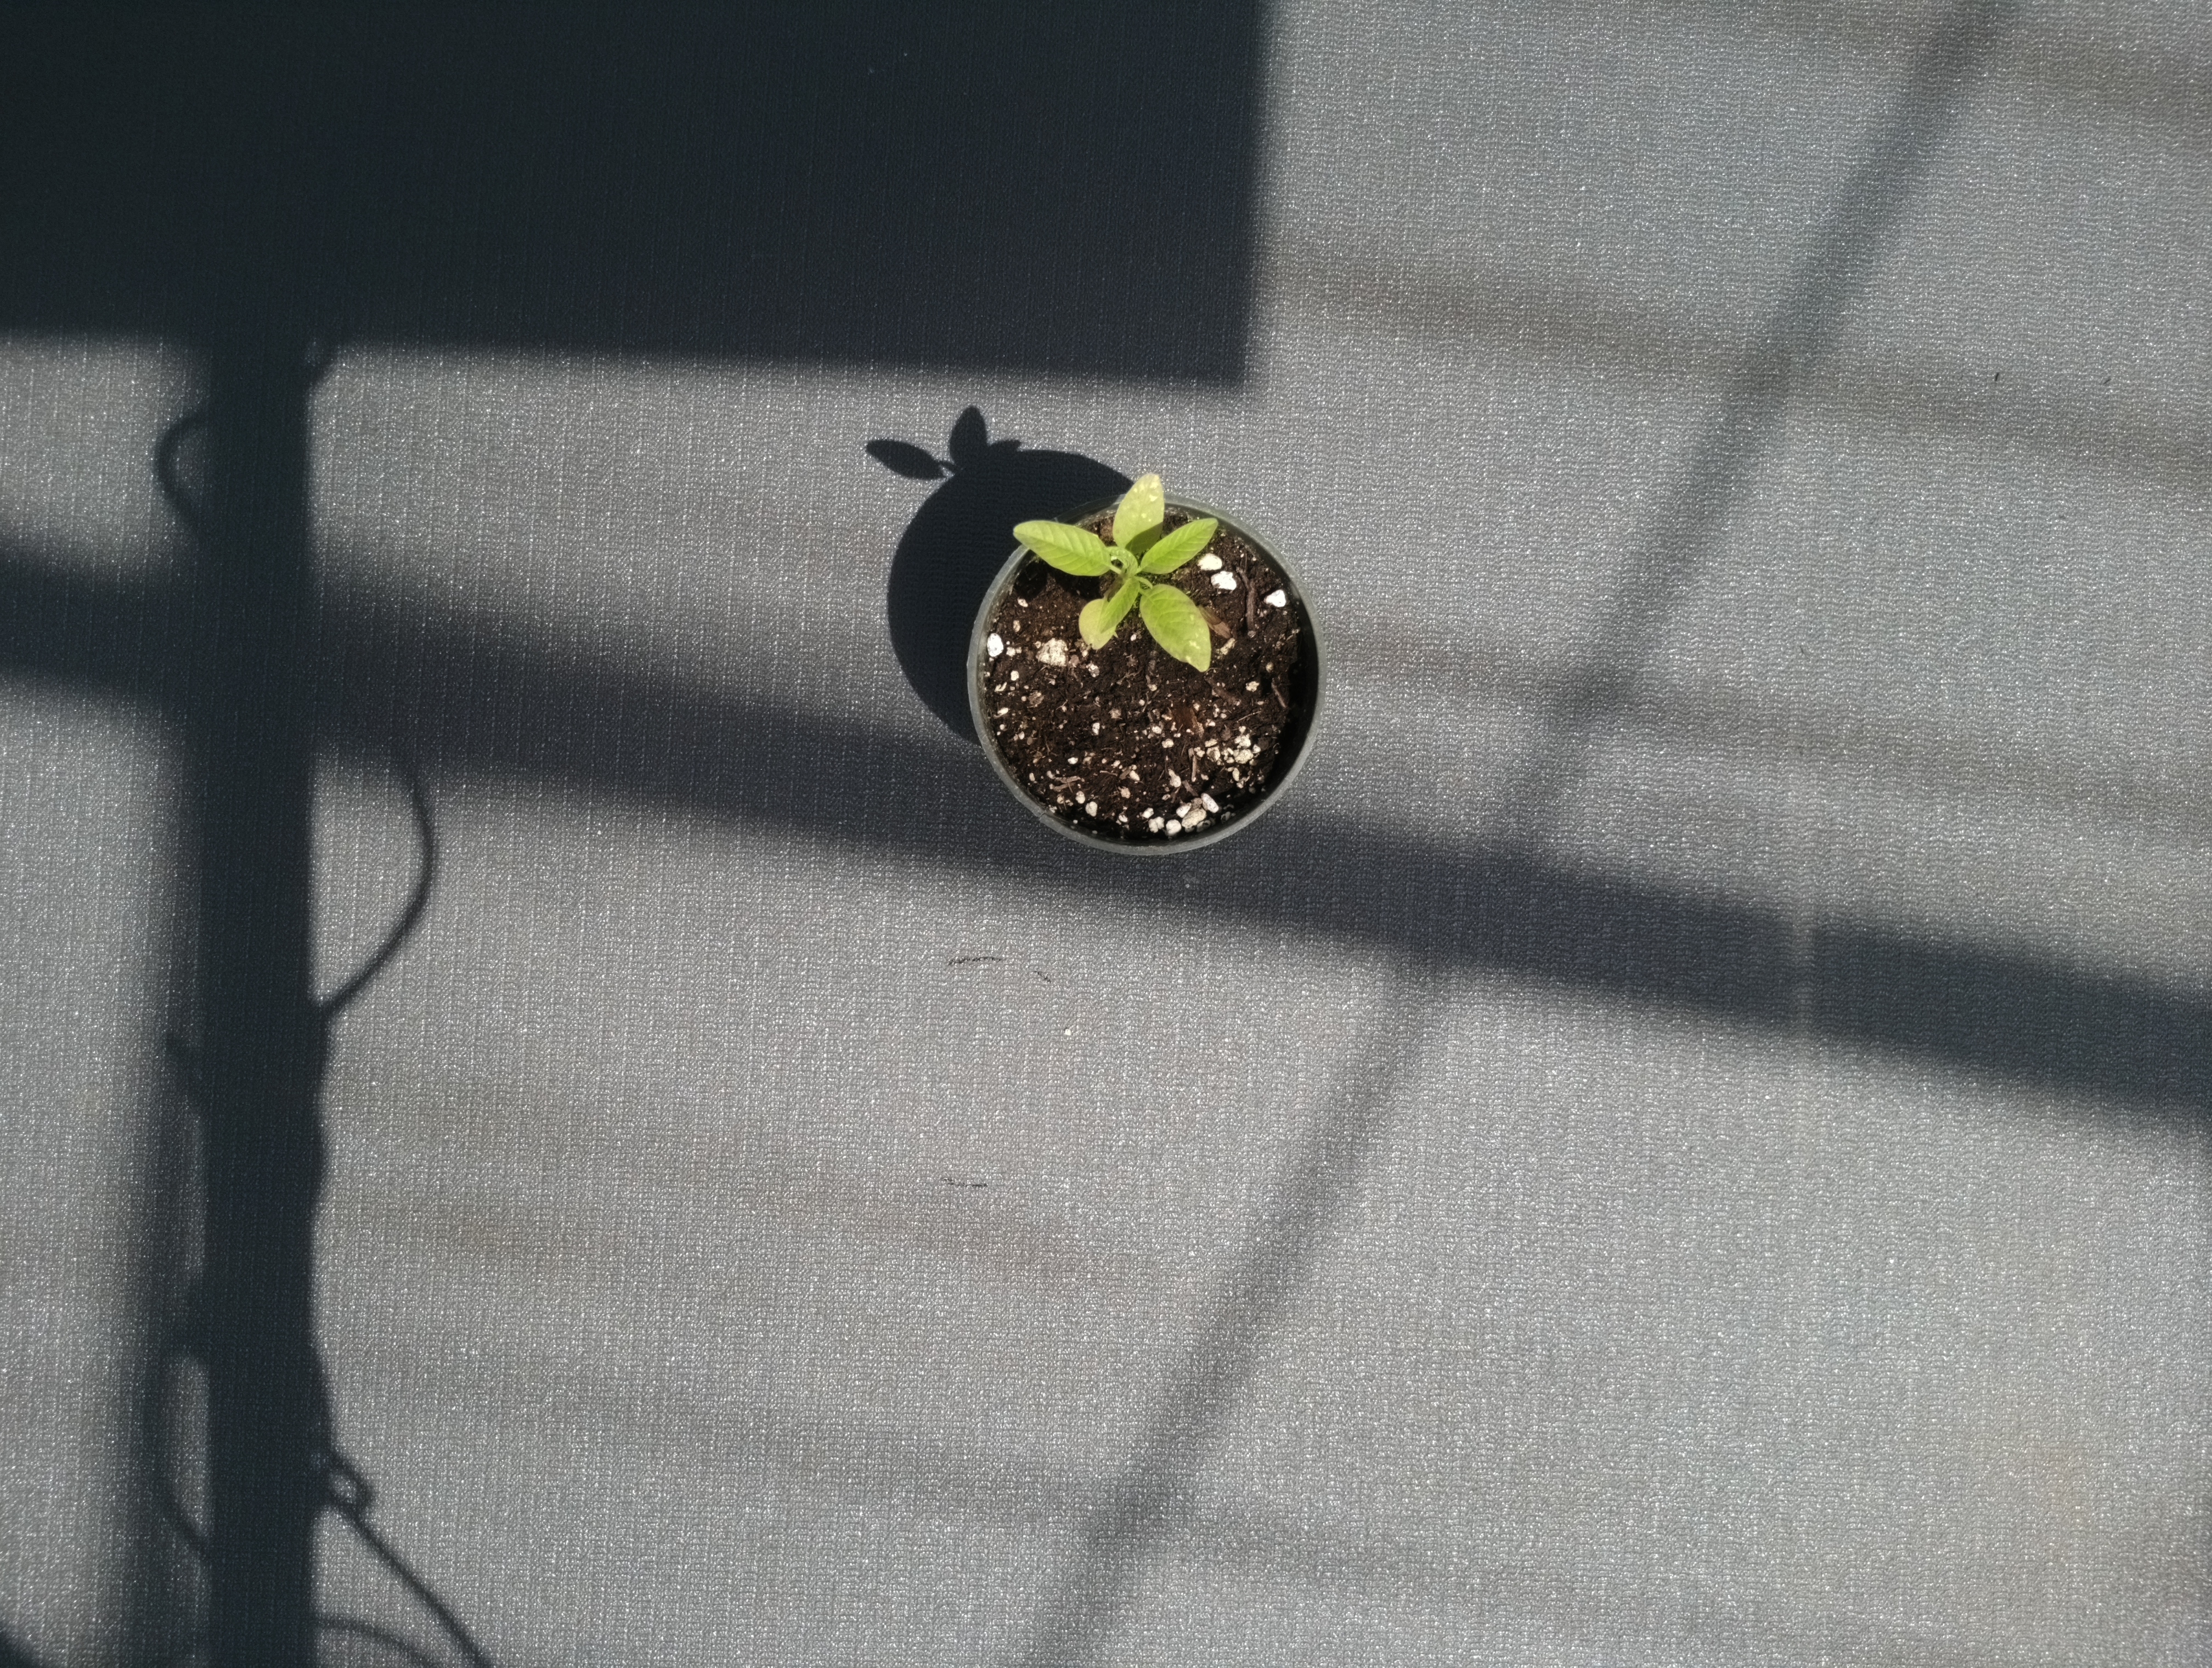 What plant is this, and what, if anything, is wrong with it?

waterhemp, chlorosis only
